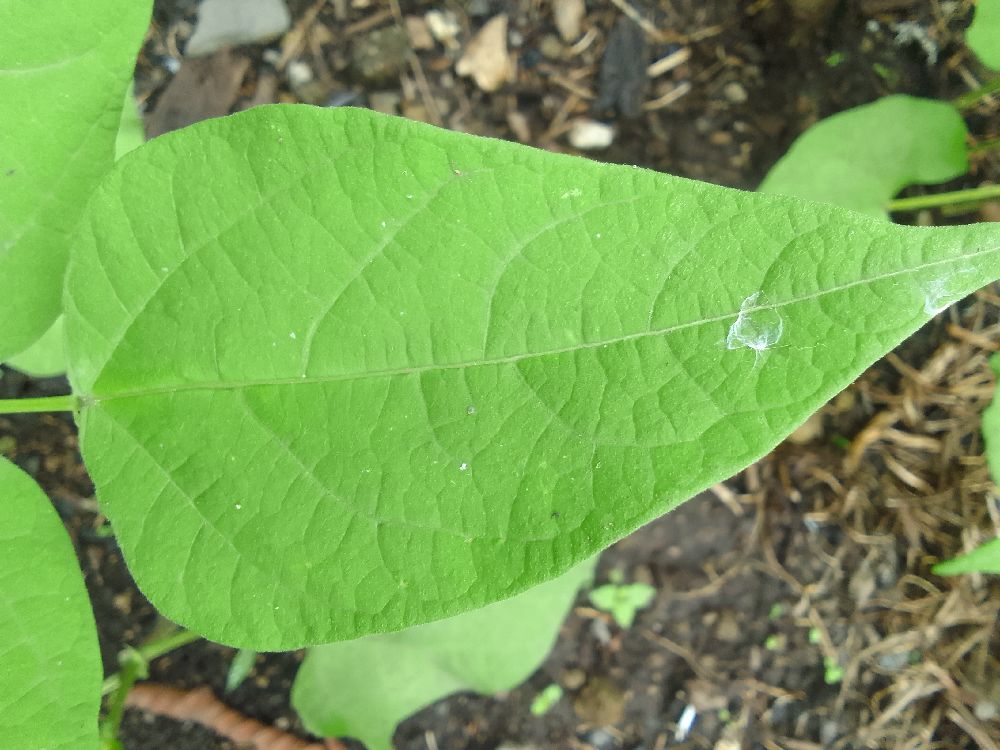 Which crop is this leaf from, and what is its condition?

common bean, healthy
